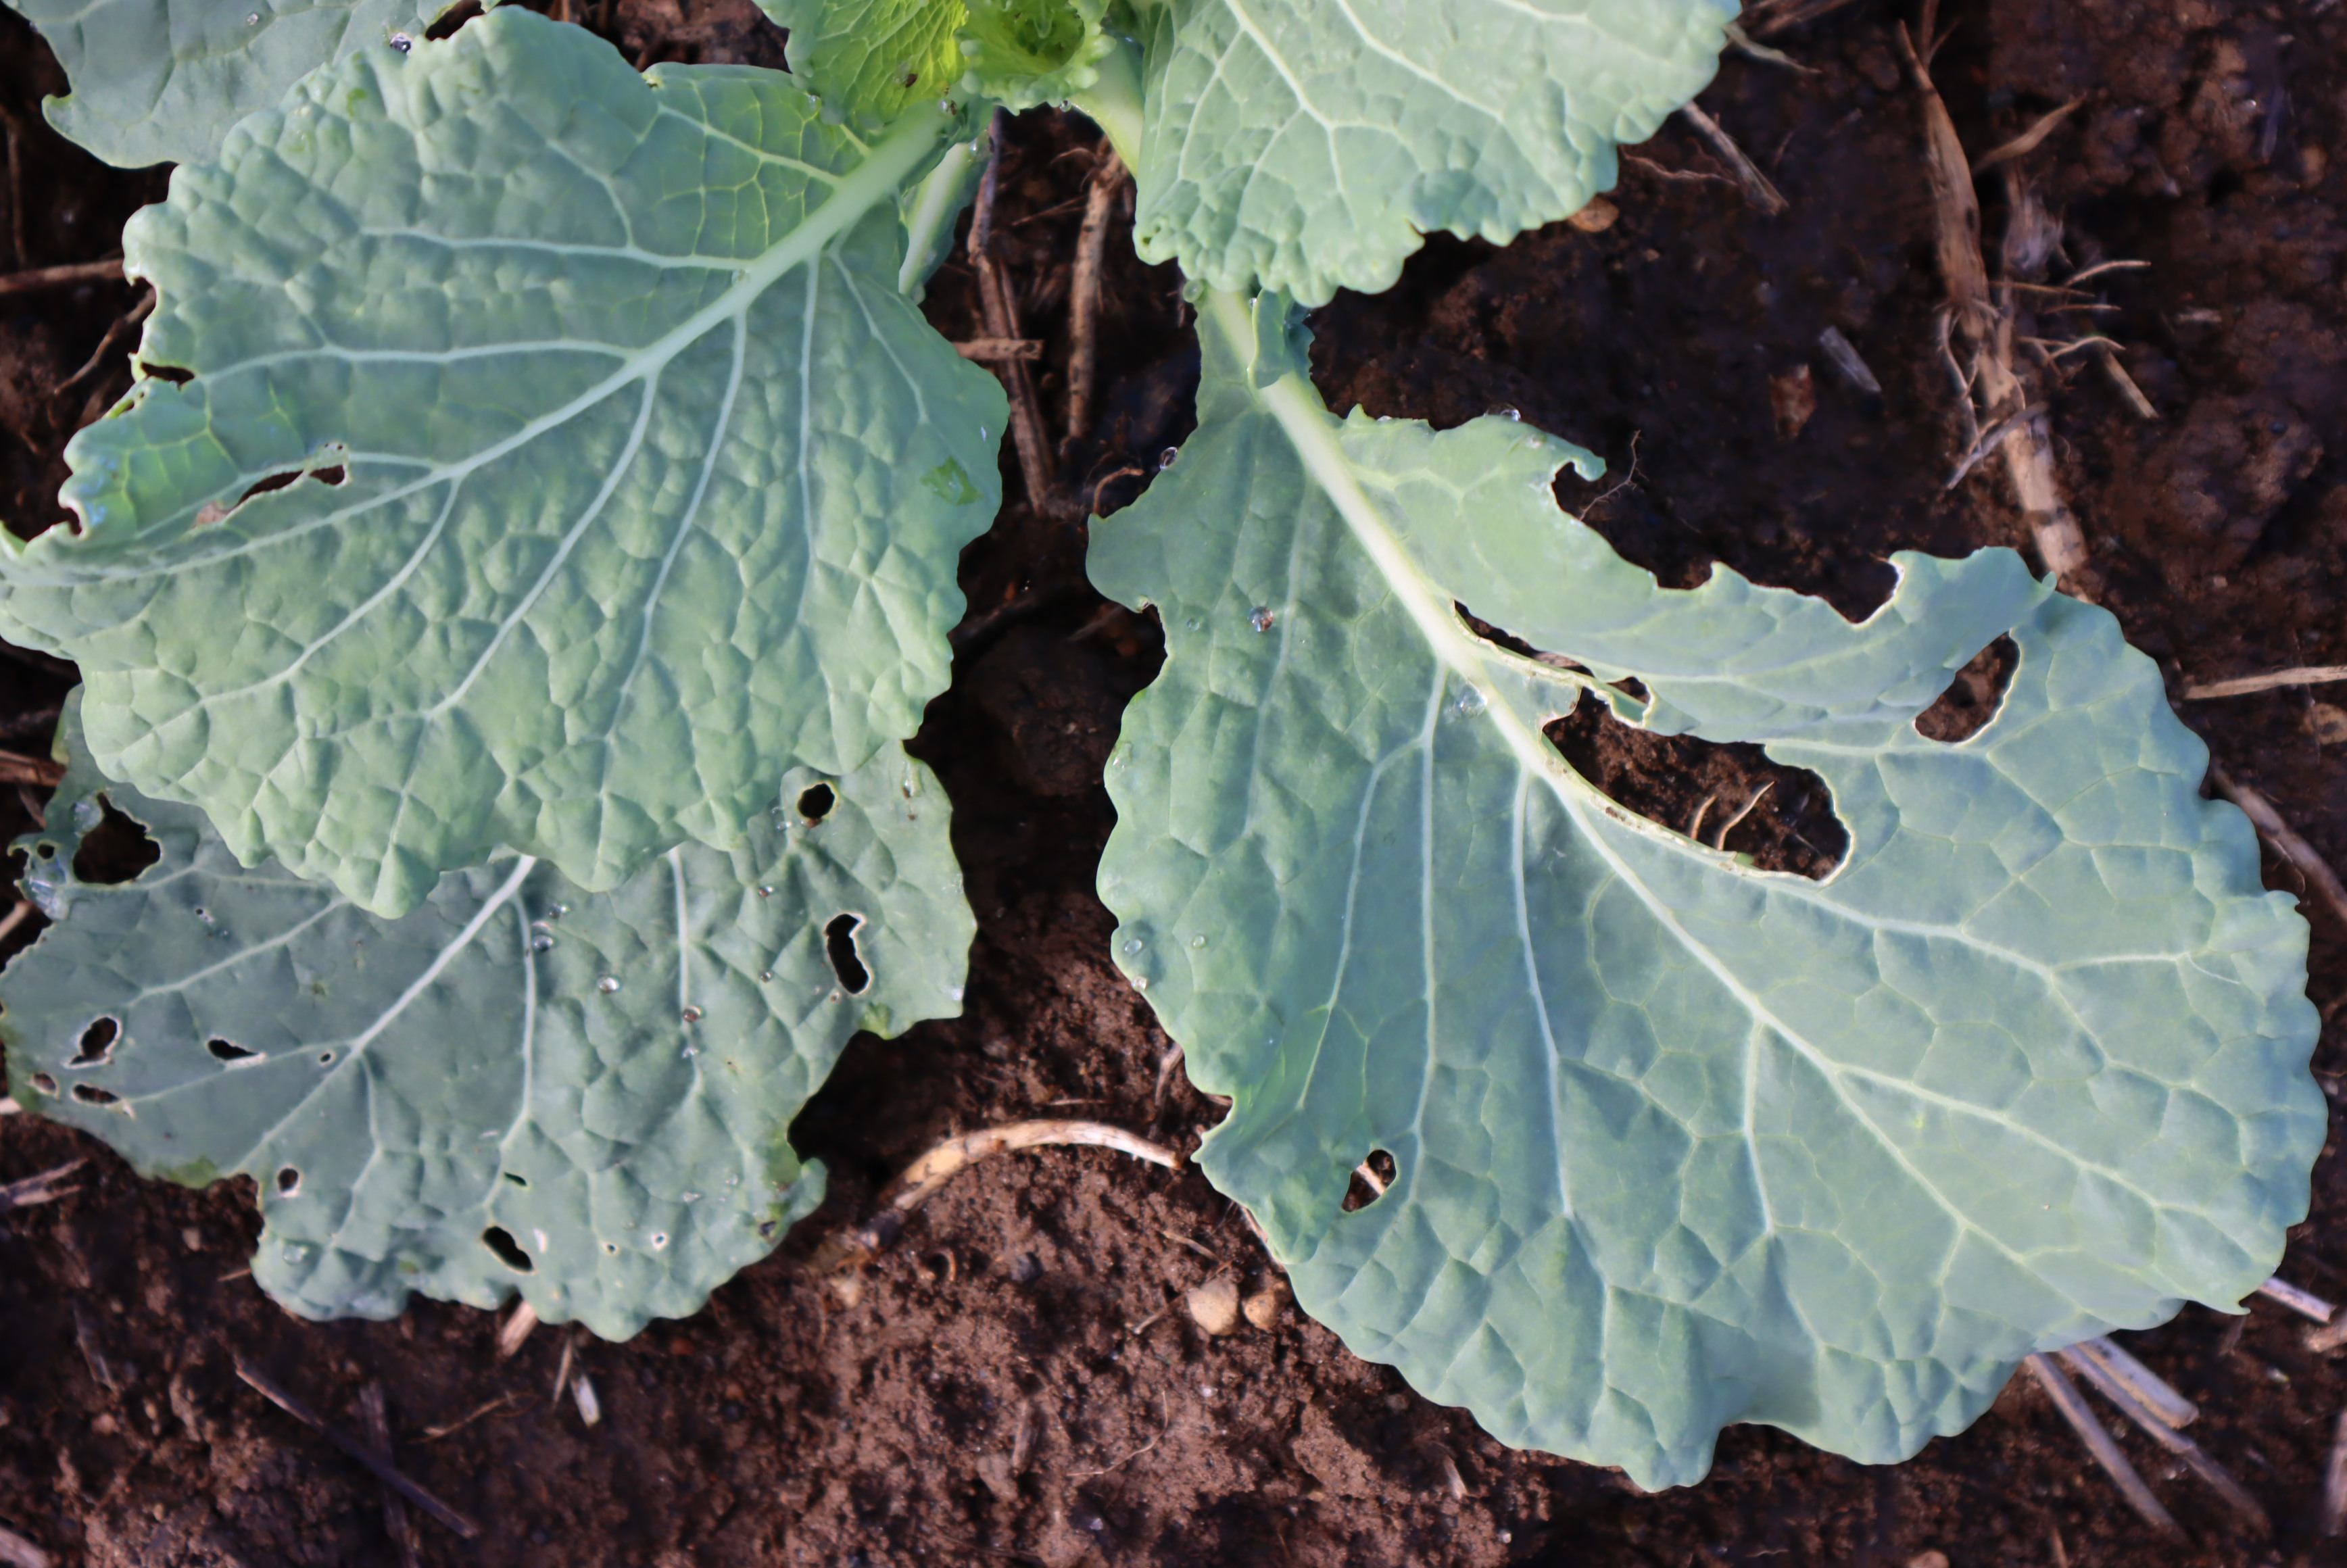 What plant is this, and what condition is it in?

cabbage, phytophagous
